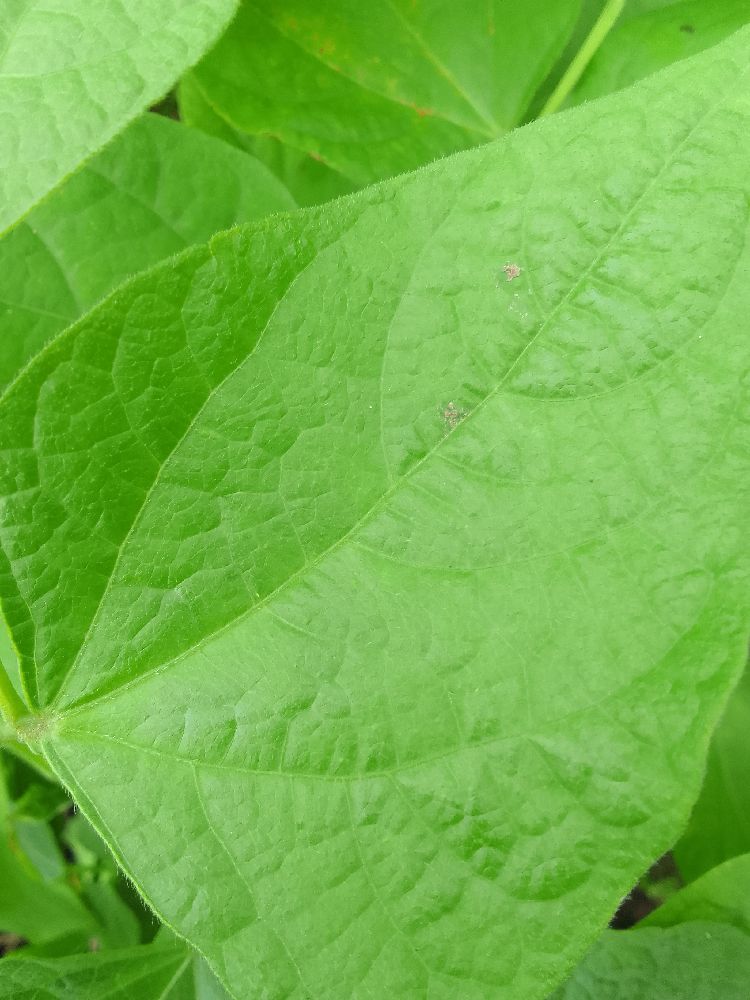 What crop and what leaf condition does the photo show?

common bean, healthy
